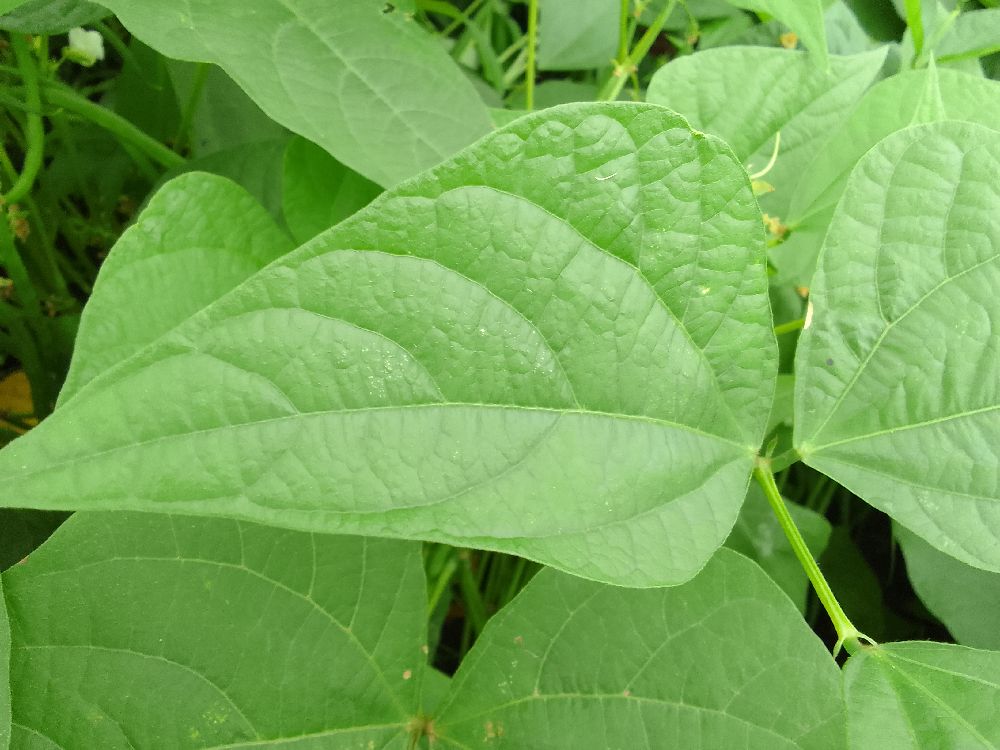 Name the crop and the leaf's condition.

common bean, healthy
